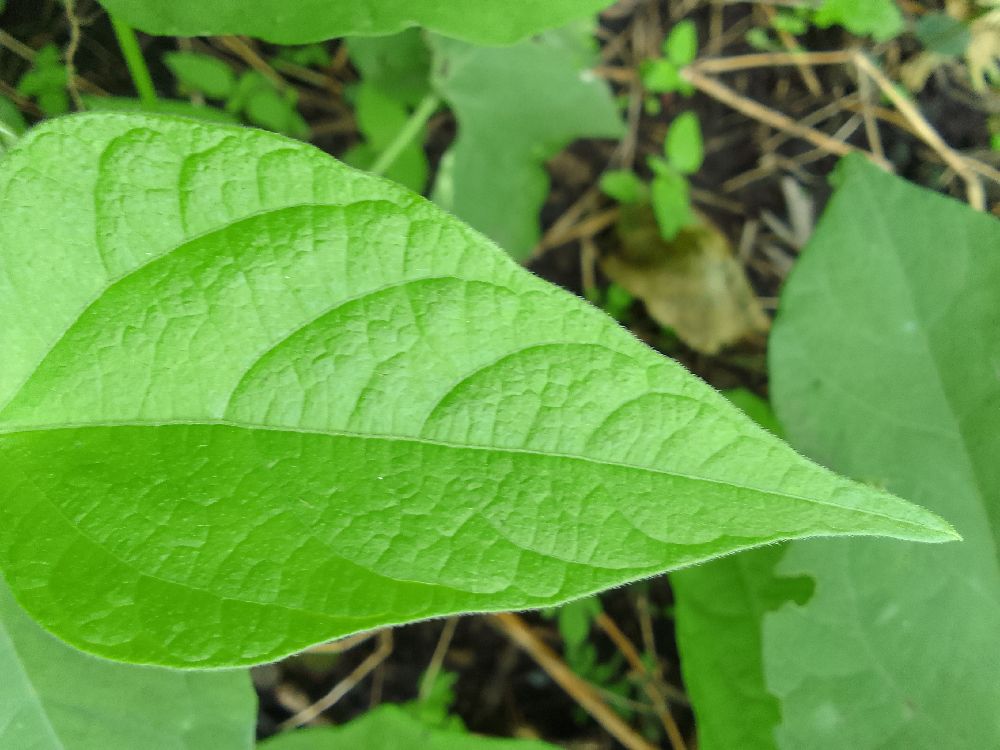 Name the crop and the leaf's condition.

common bean, healthy
